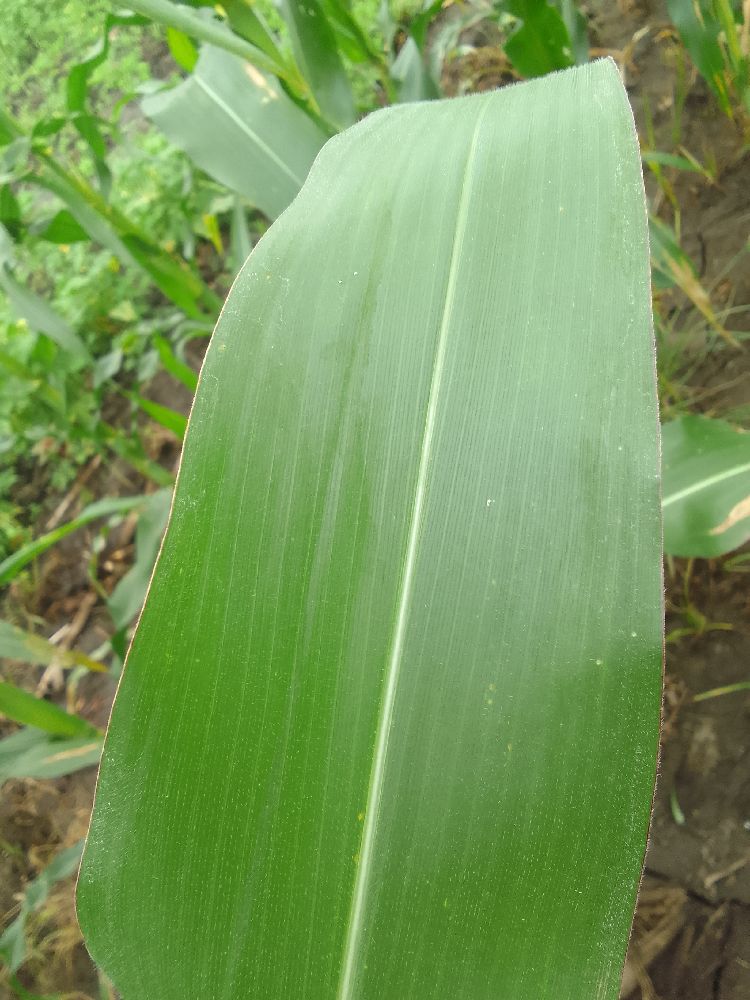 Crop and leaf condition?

maize, healthy
